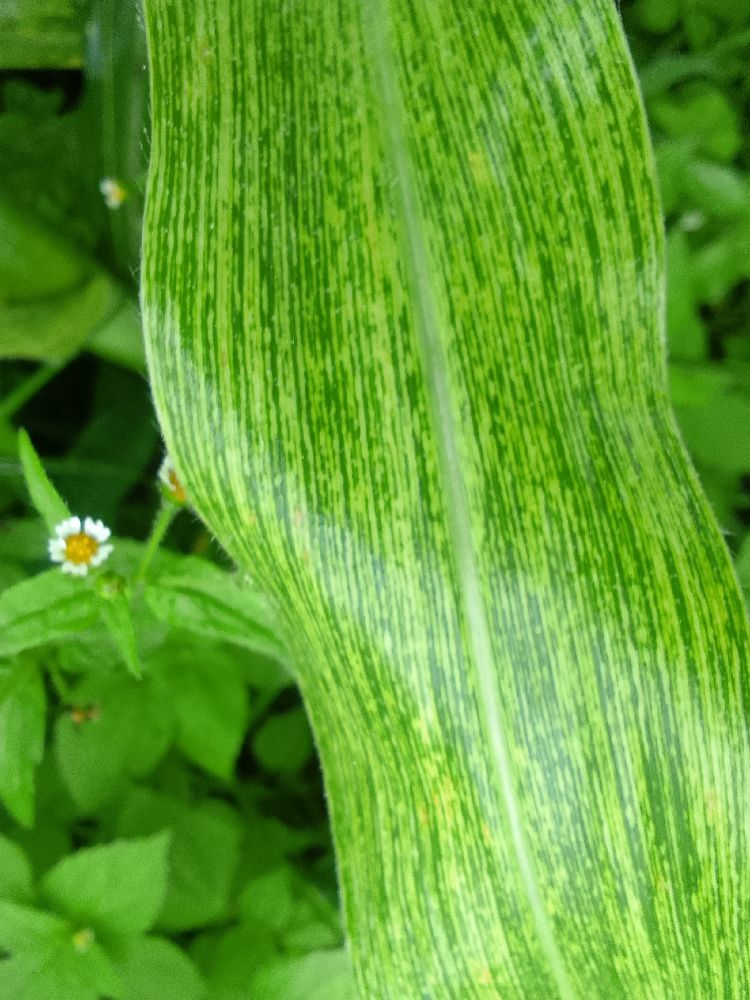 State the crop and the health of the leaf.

maize, maize streak virus
